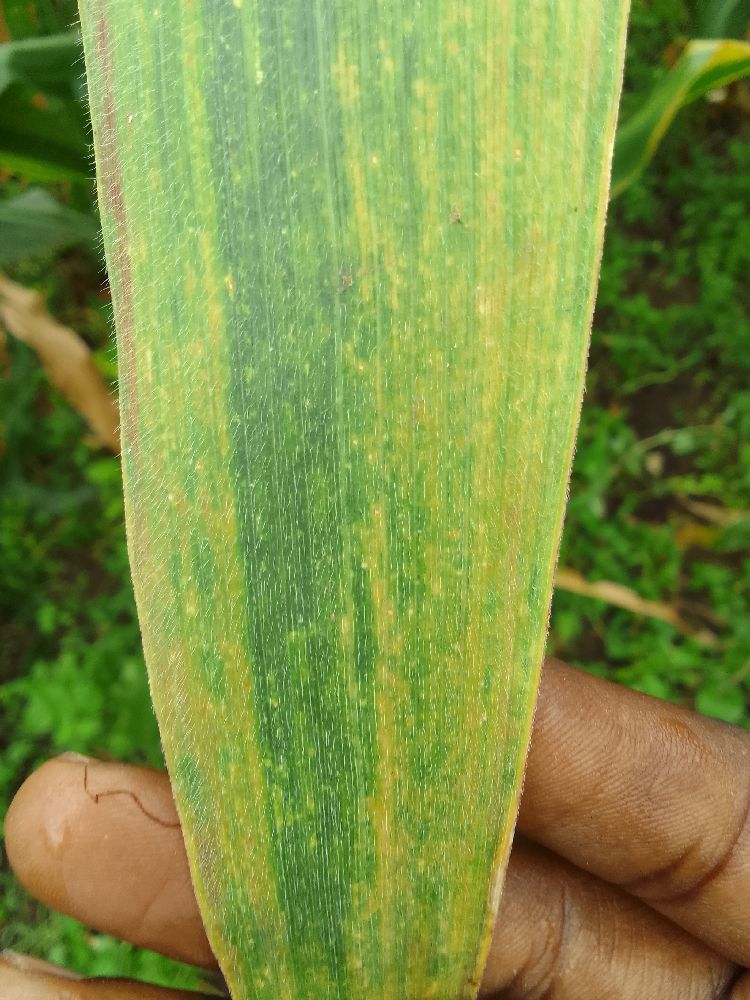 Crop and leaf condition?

maize, maize lethal necrosis
